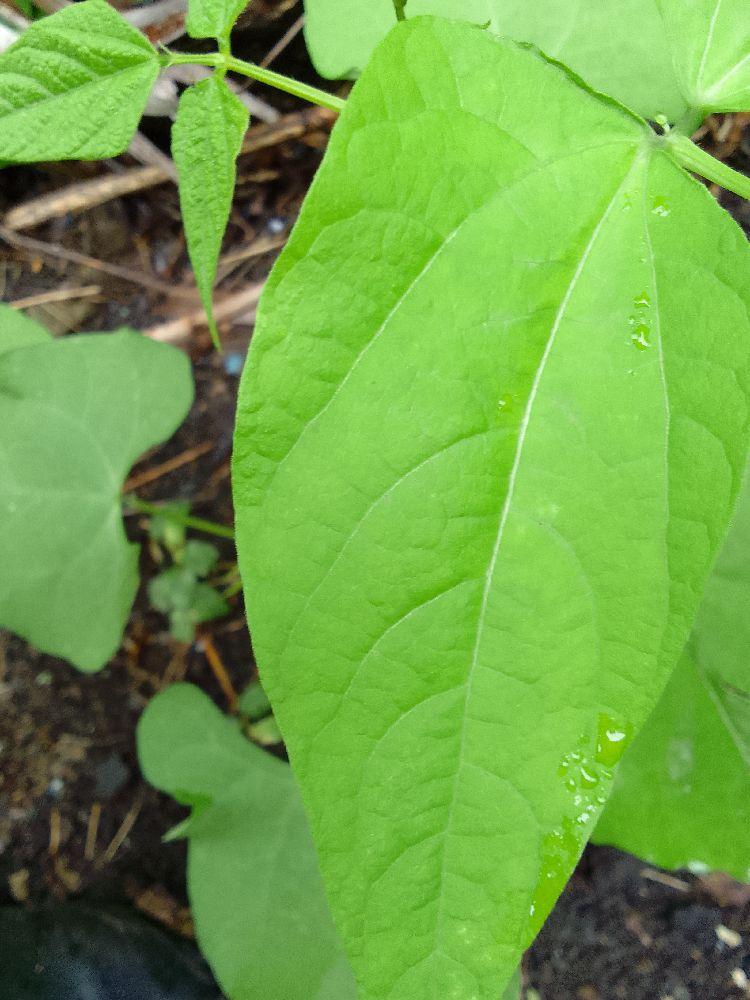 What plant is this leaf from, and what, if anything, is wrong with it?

common bean, healthy
